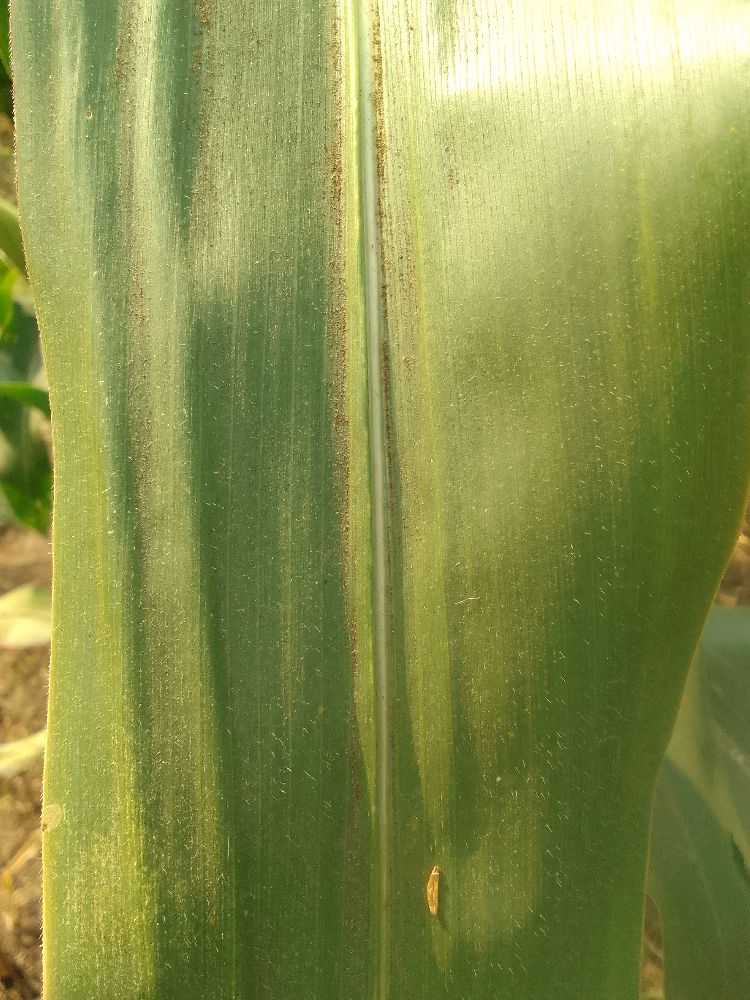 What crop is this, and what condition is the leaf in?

maize, healthy
